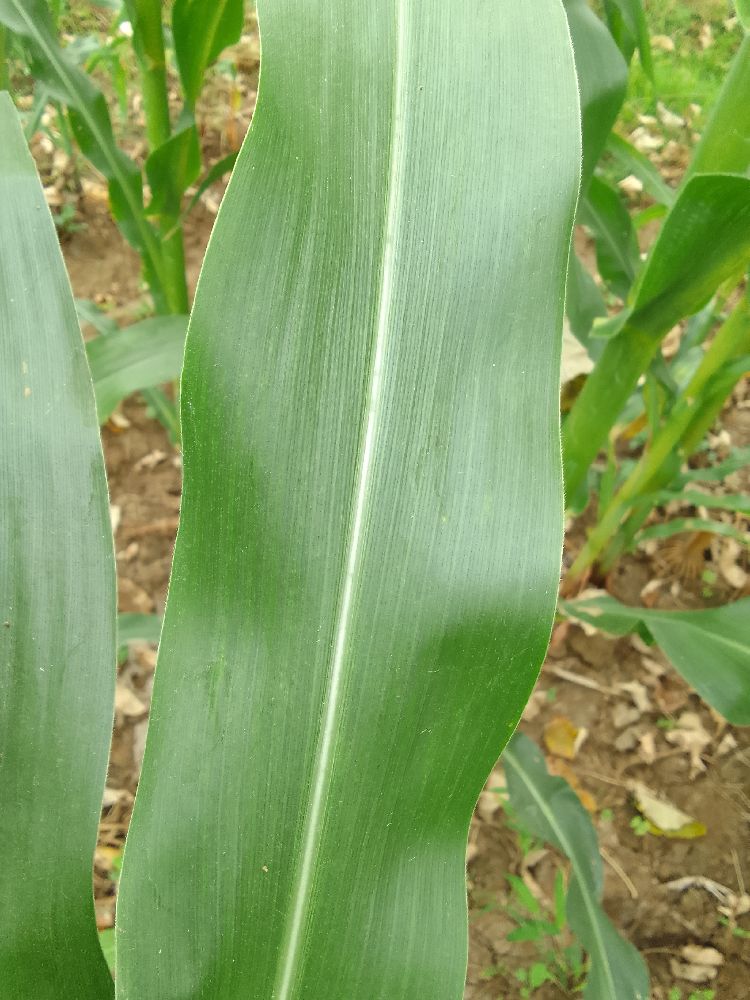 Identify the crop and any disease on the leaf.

maize, healthy
